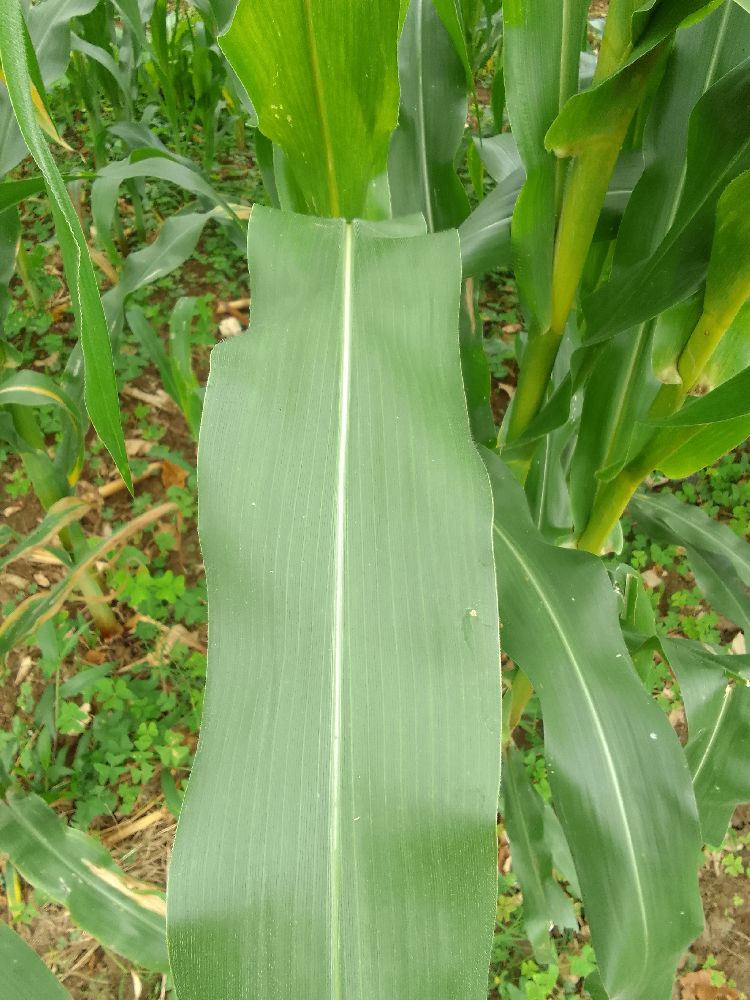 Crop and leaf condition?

maize, healthy
